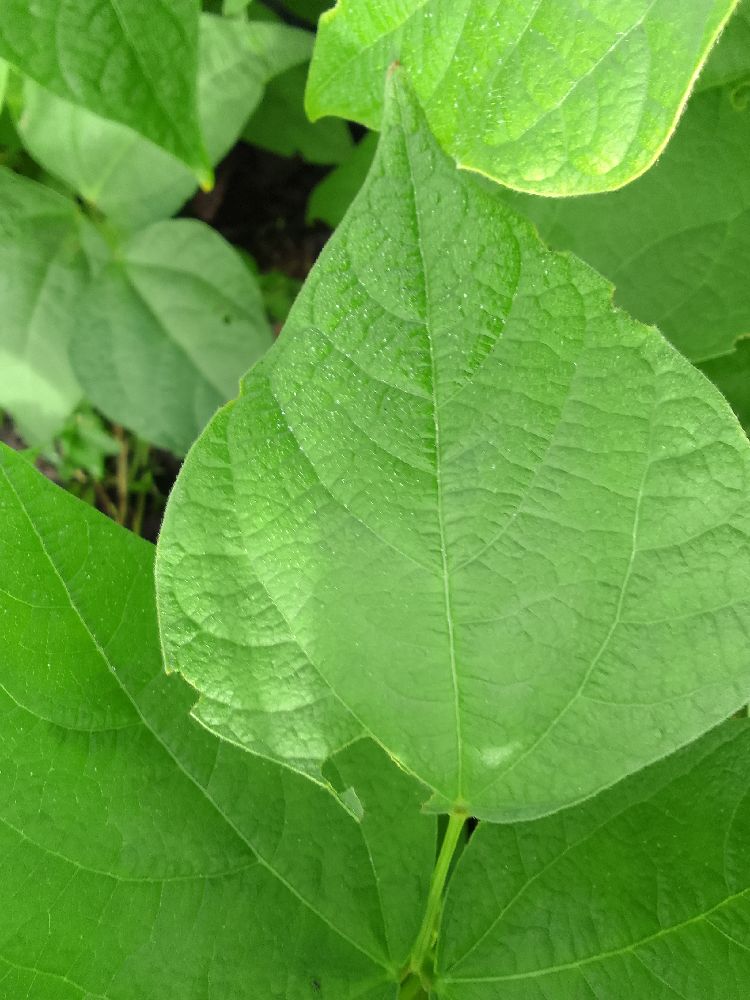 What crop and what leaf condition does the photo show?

common bean, healthy
